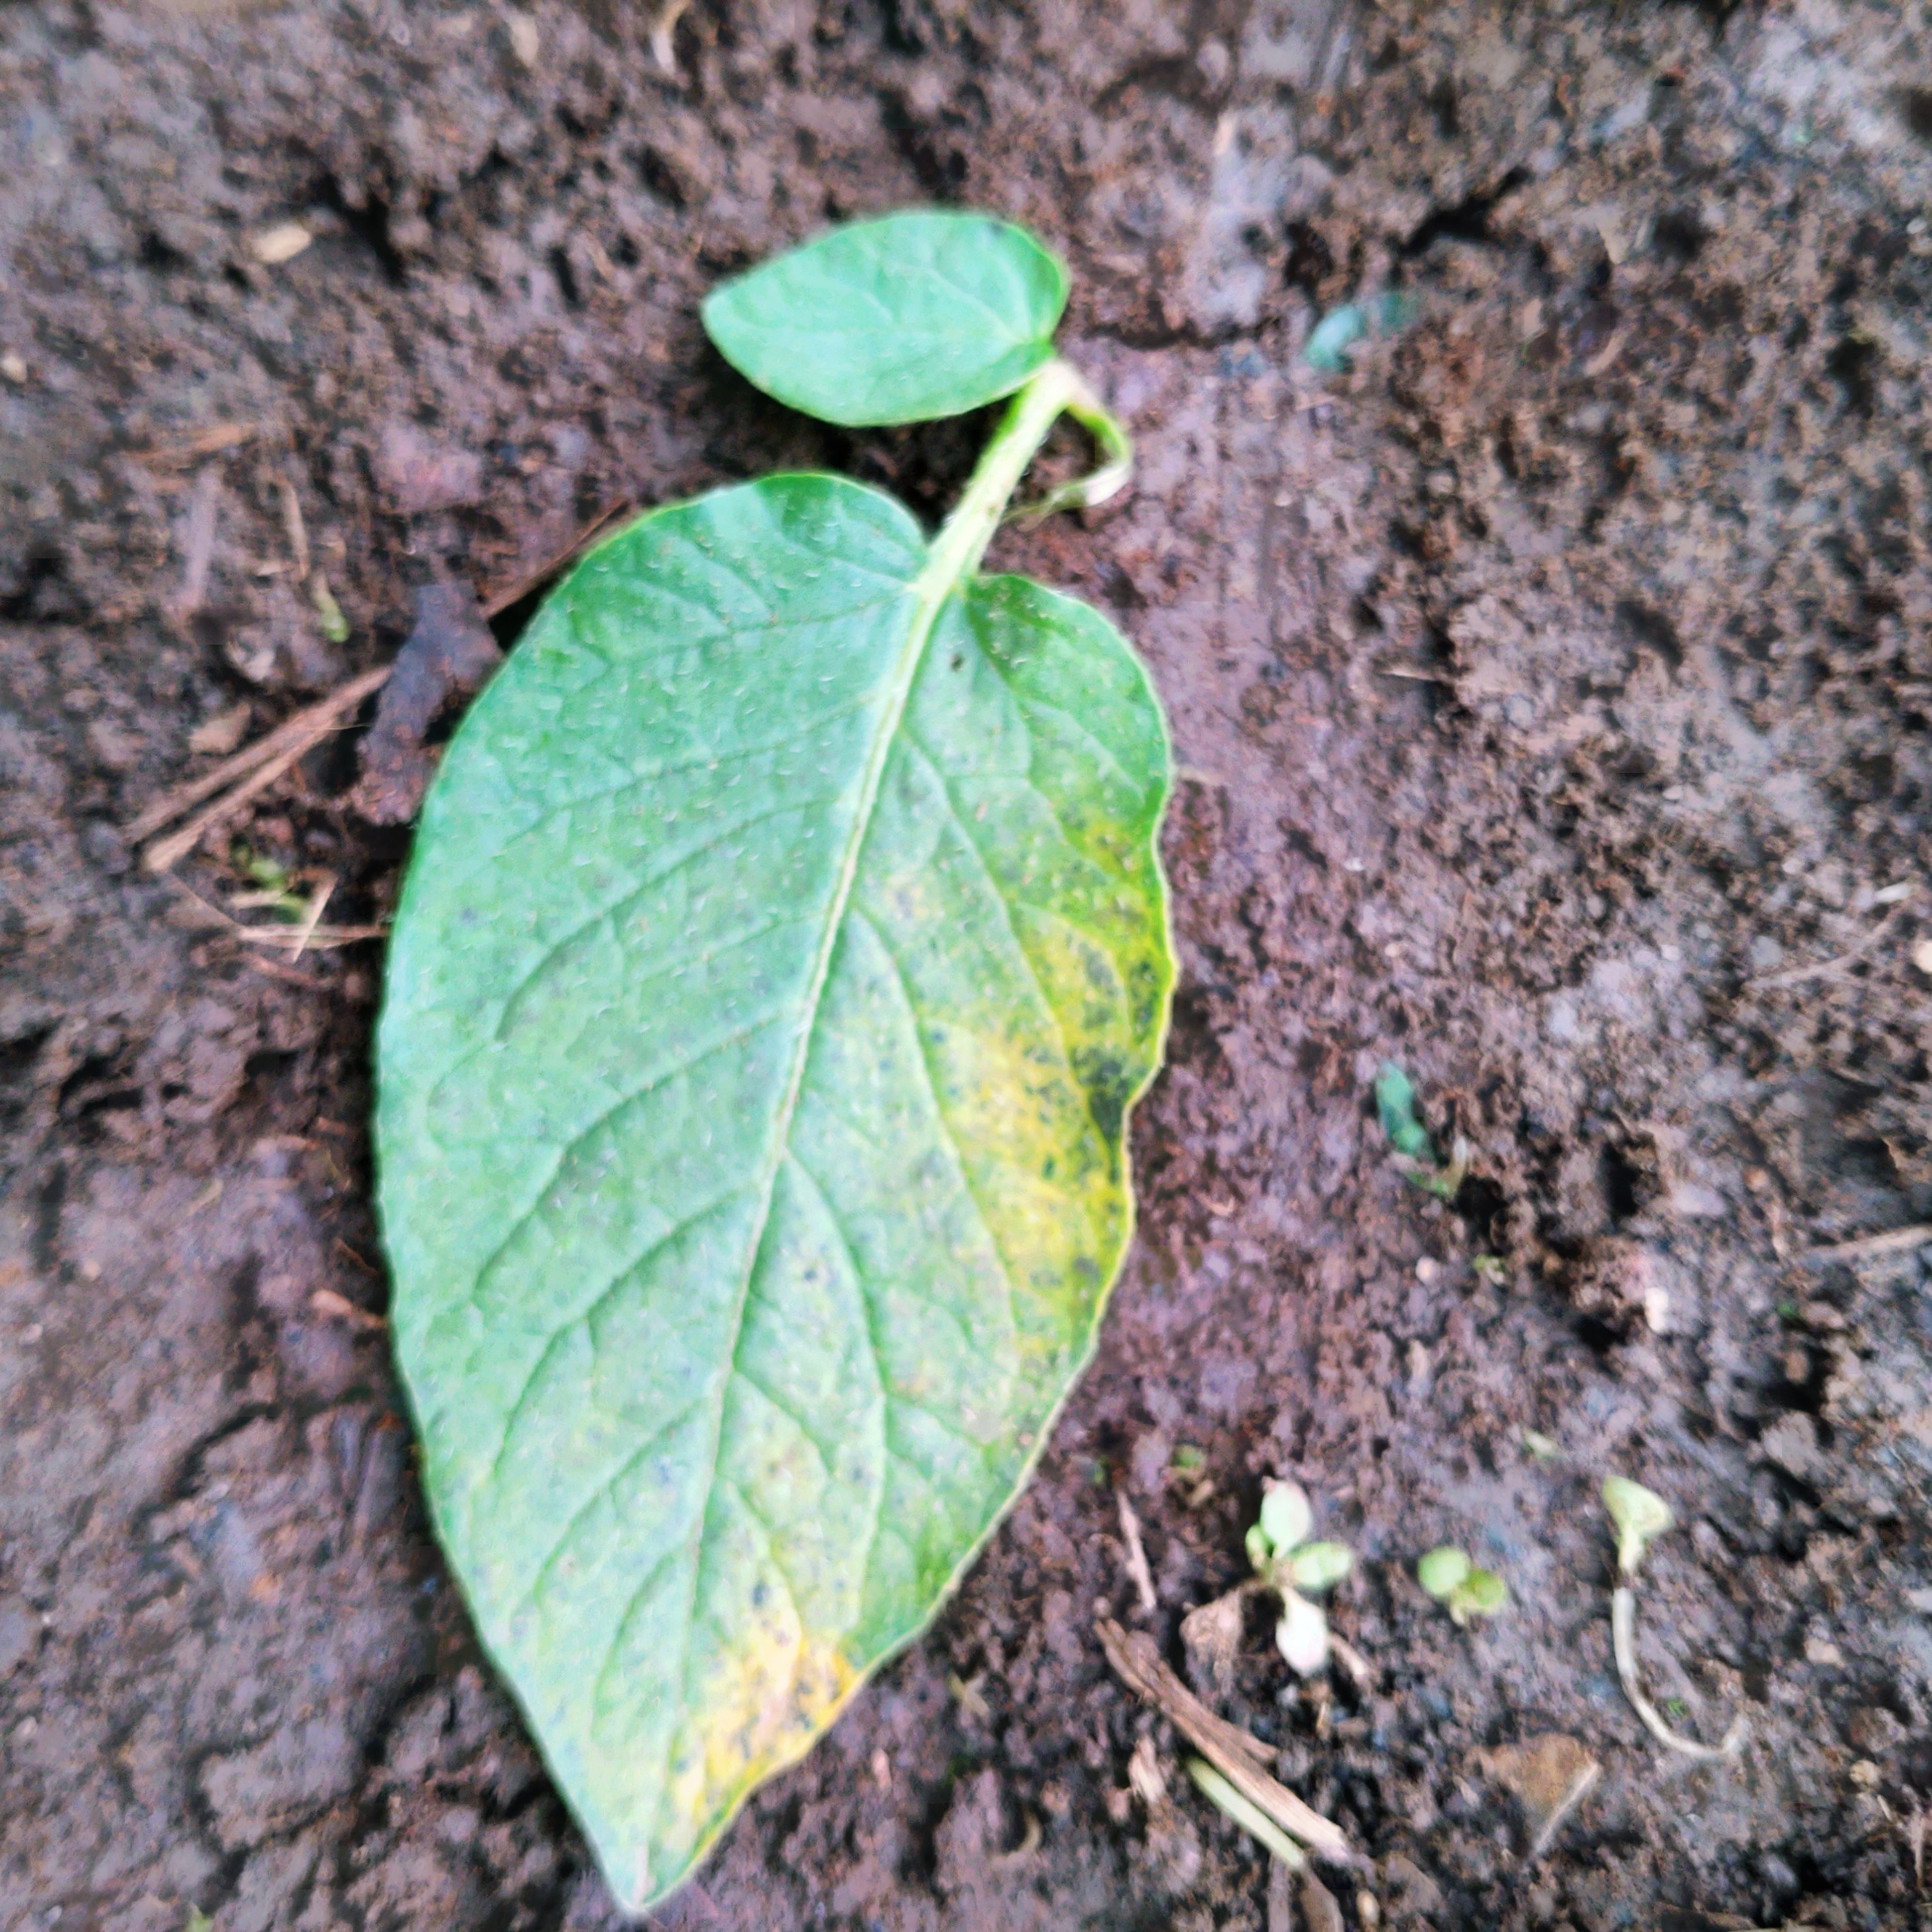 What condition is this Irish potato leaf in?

late blight
